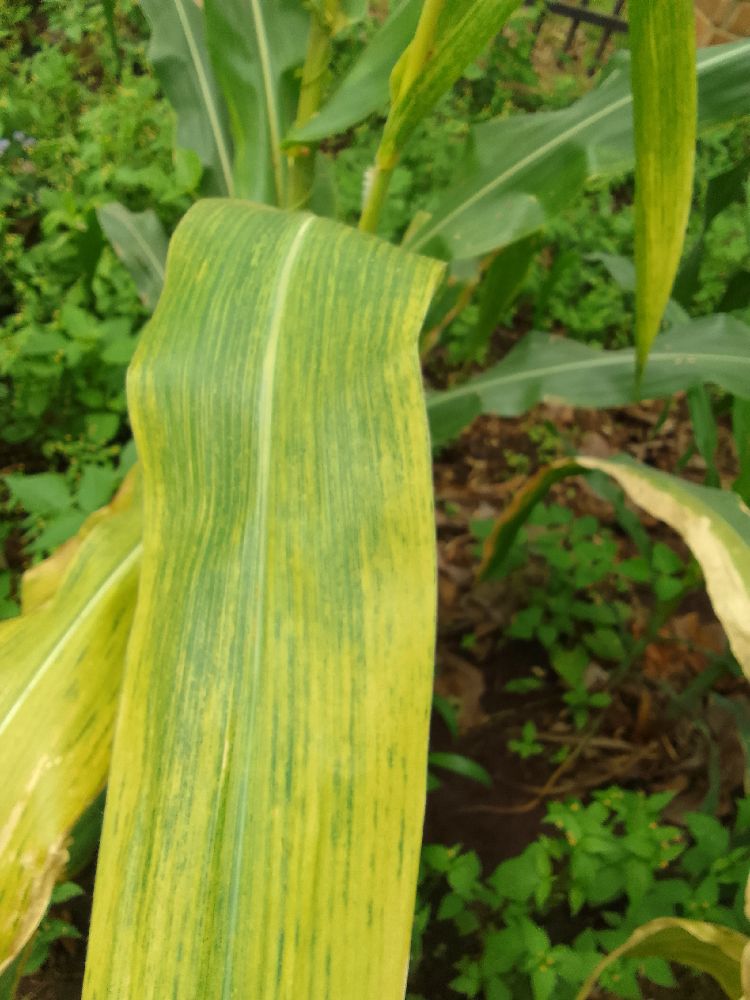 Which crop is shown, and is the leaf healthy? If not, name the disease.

maize, maize lethal necrosis
